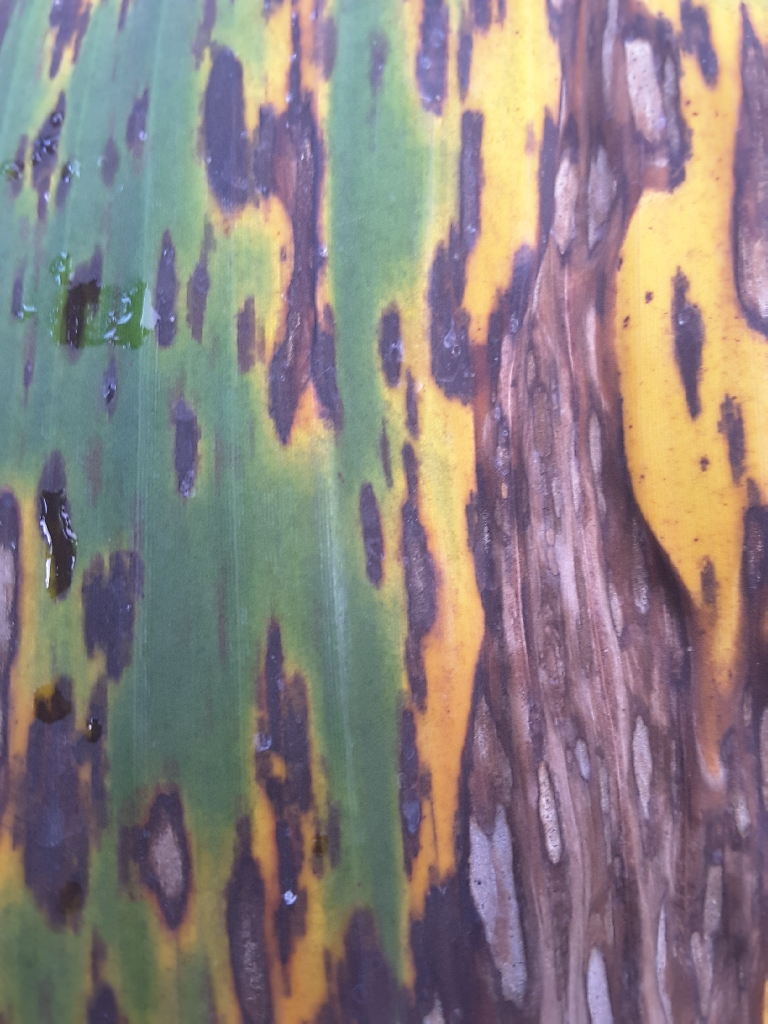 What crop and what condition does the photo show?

banana, black sigatoka
